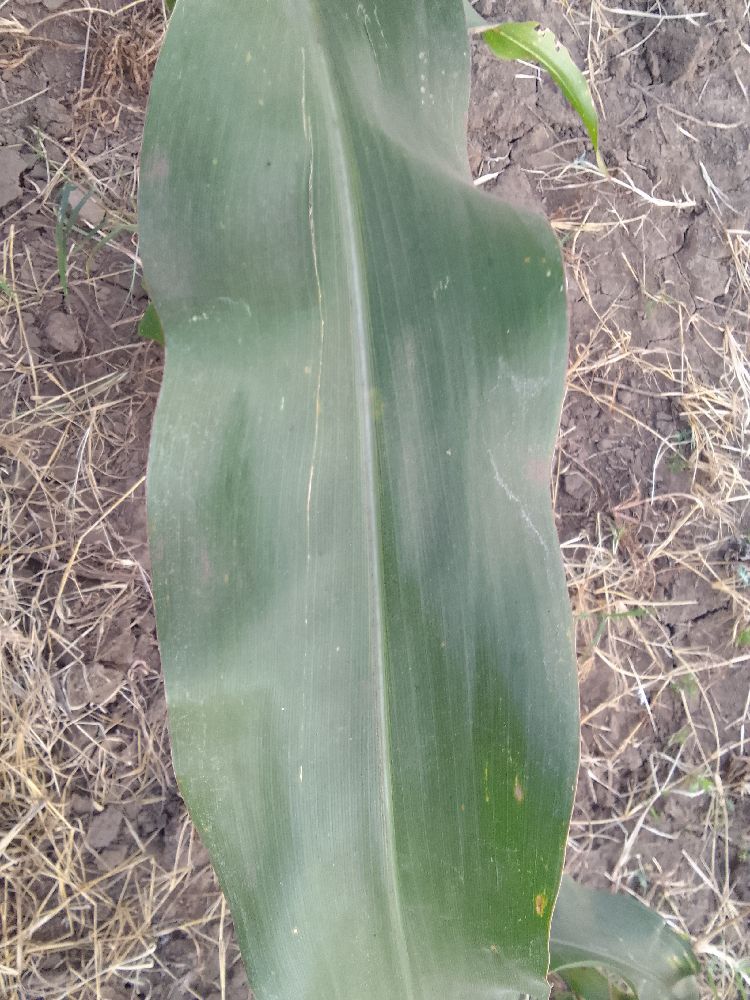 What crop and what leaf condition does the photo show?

maize, healthy
